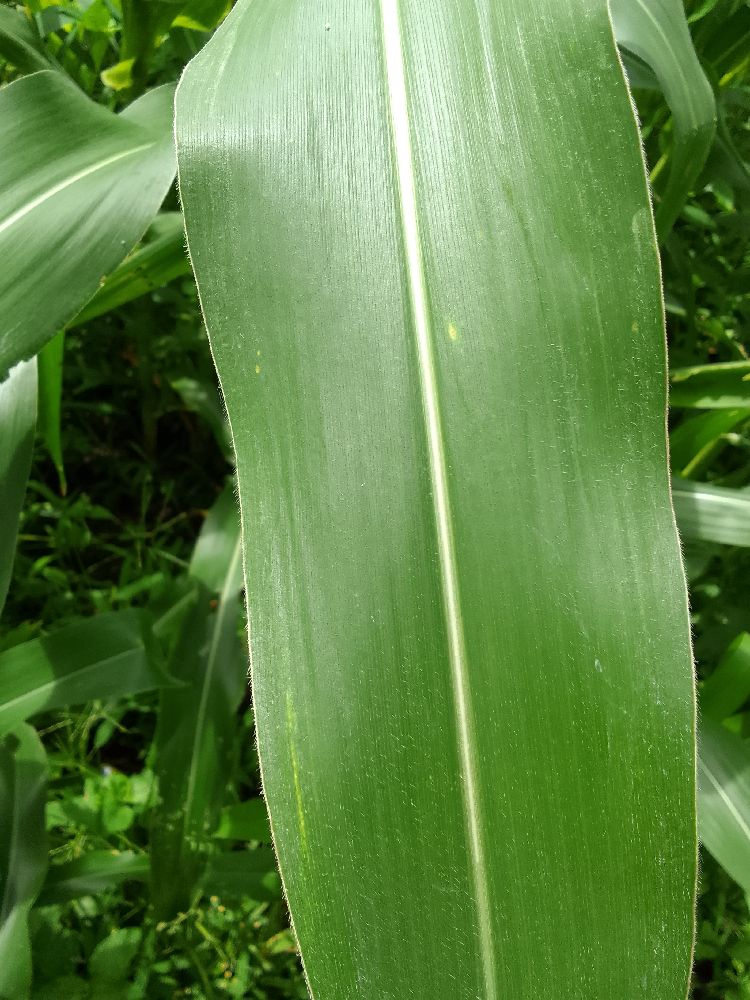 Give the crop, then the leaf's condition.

maize, healthy
